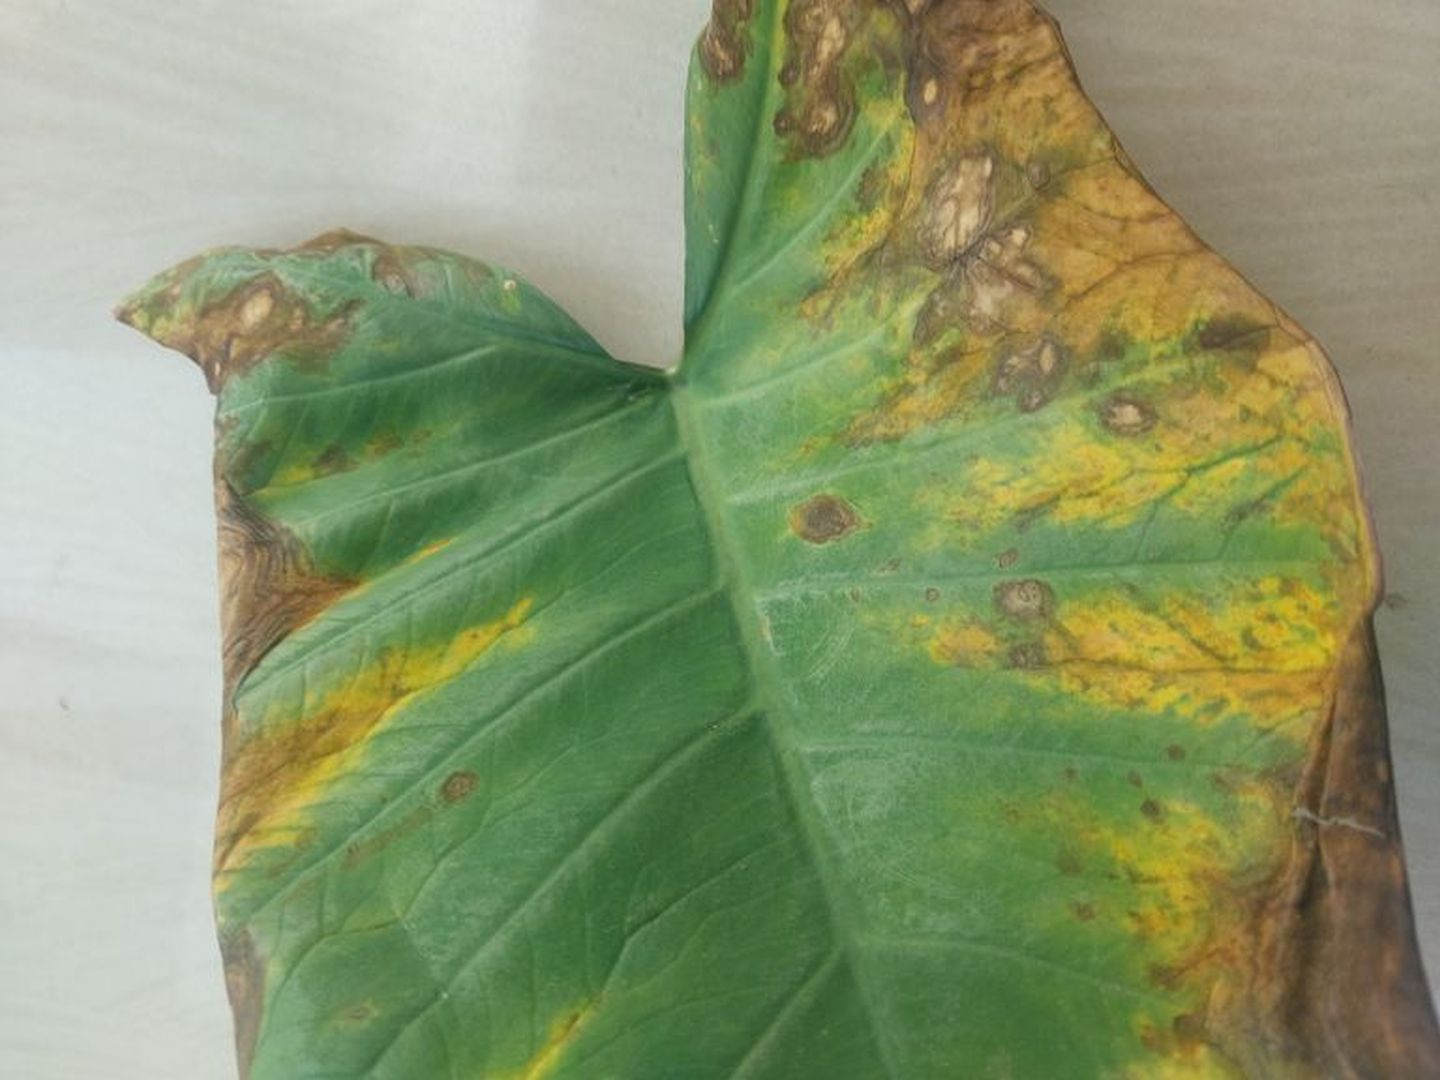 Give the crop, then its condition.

taro, leaf blight
